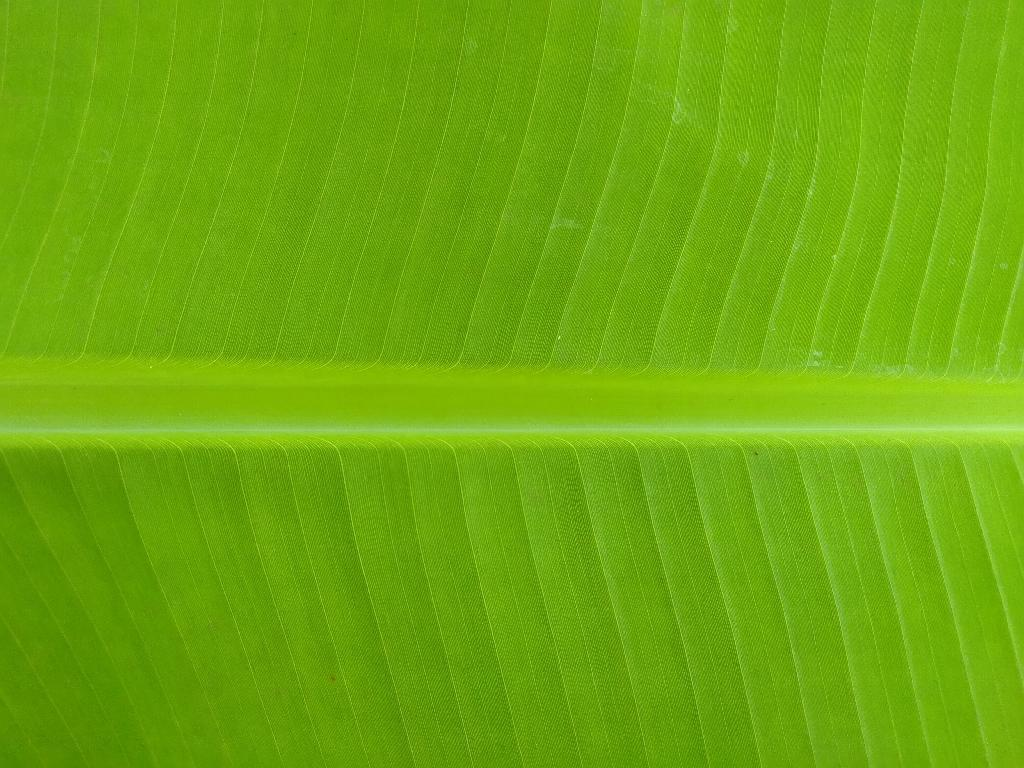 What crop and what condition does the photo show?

banana, healthy
